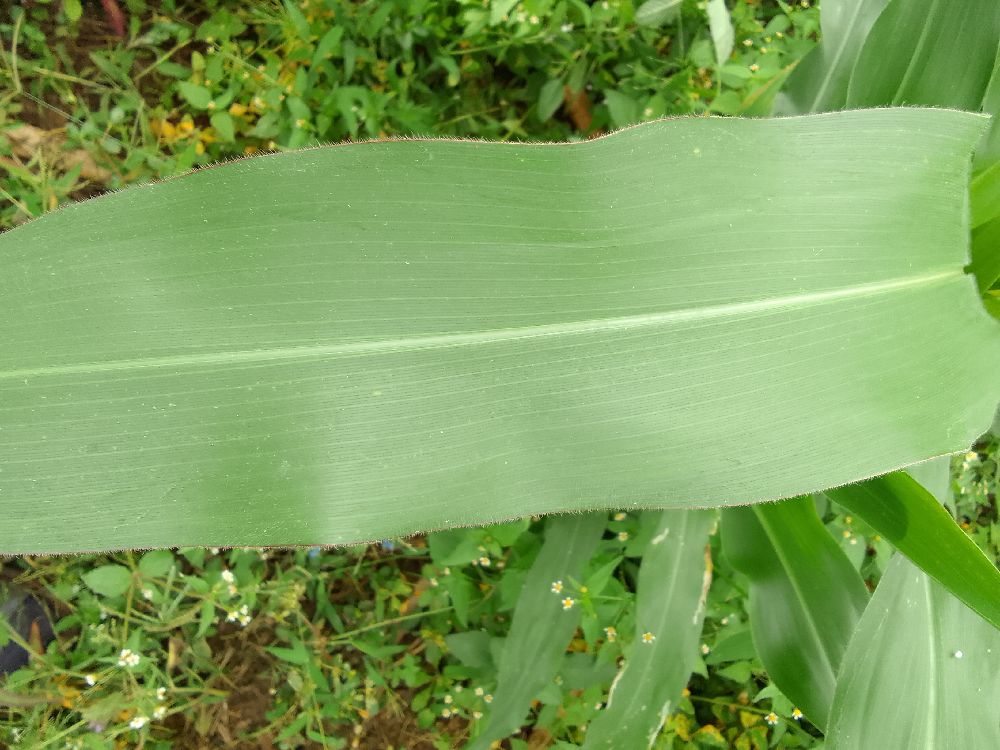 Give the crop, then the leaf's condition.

maize, healthy
